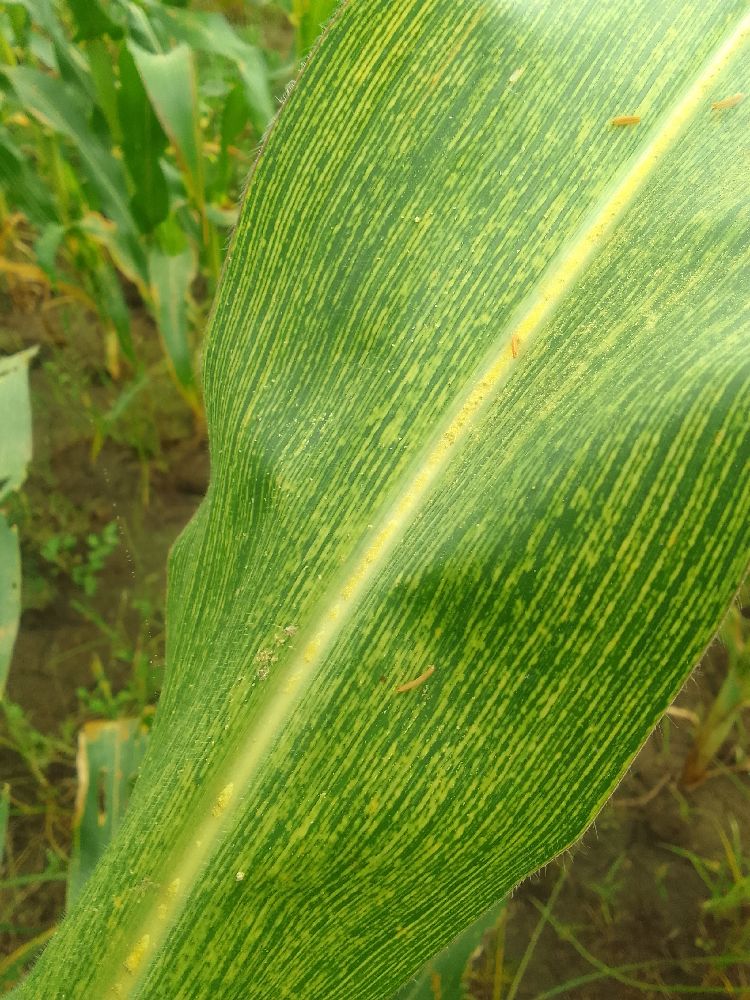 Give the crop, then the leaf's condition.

maize, maize streak virus
